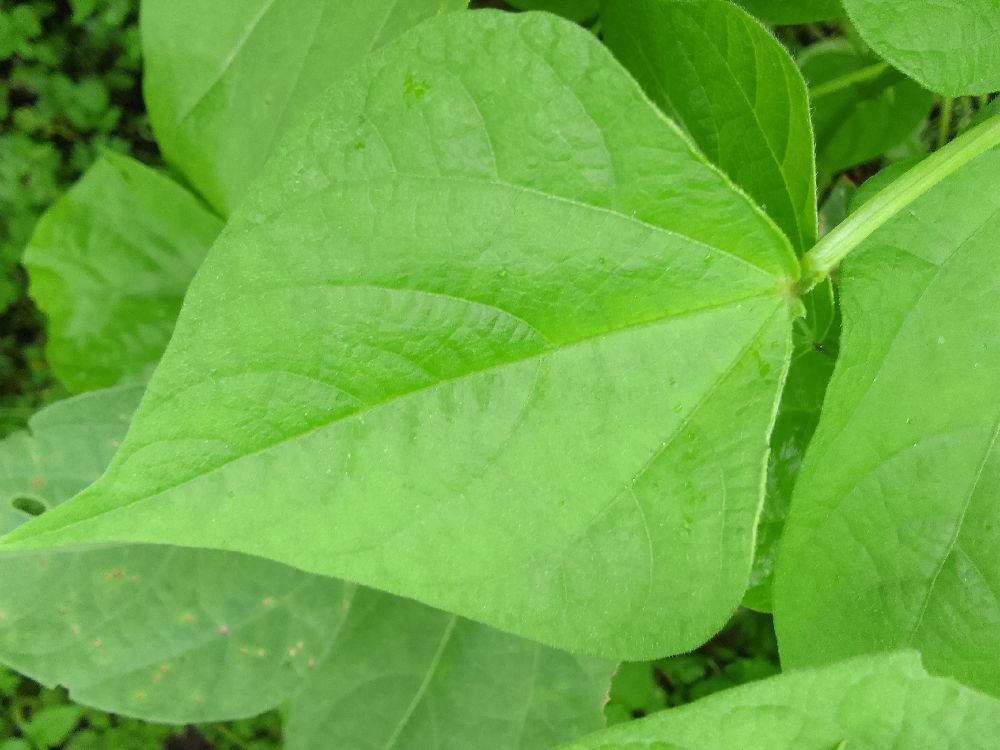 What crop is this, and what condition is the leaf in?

common bean, healthy
